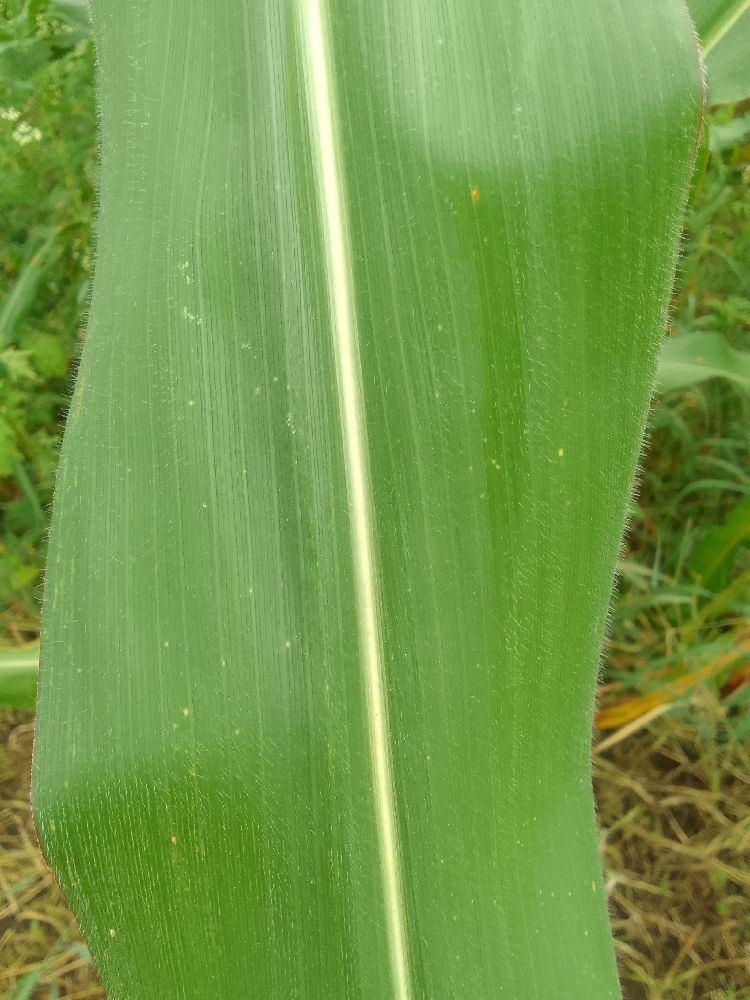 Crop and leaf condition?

maize, healthy
